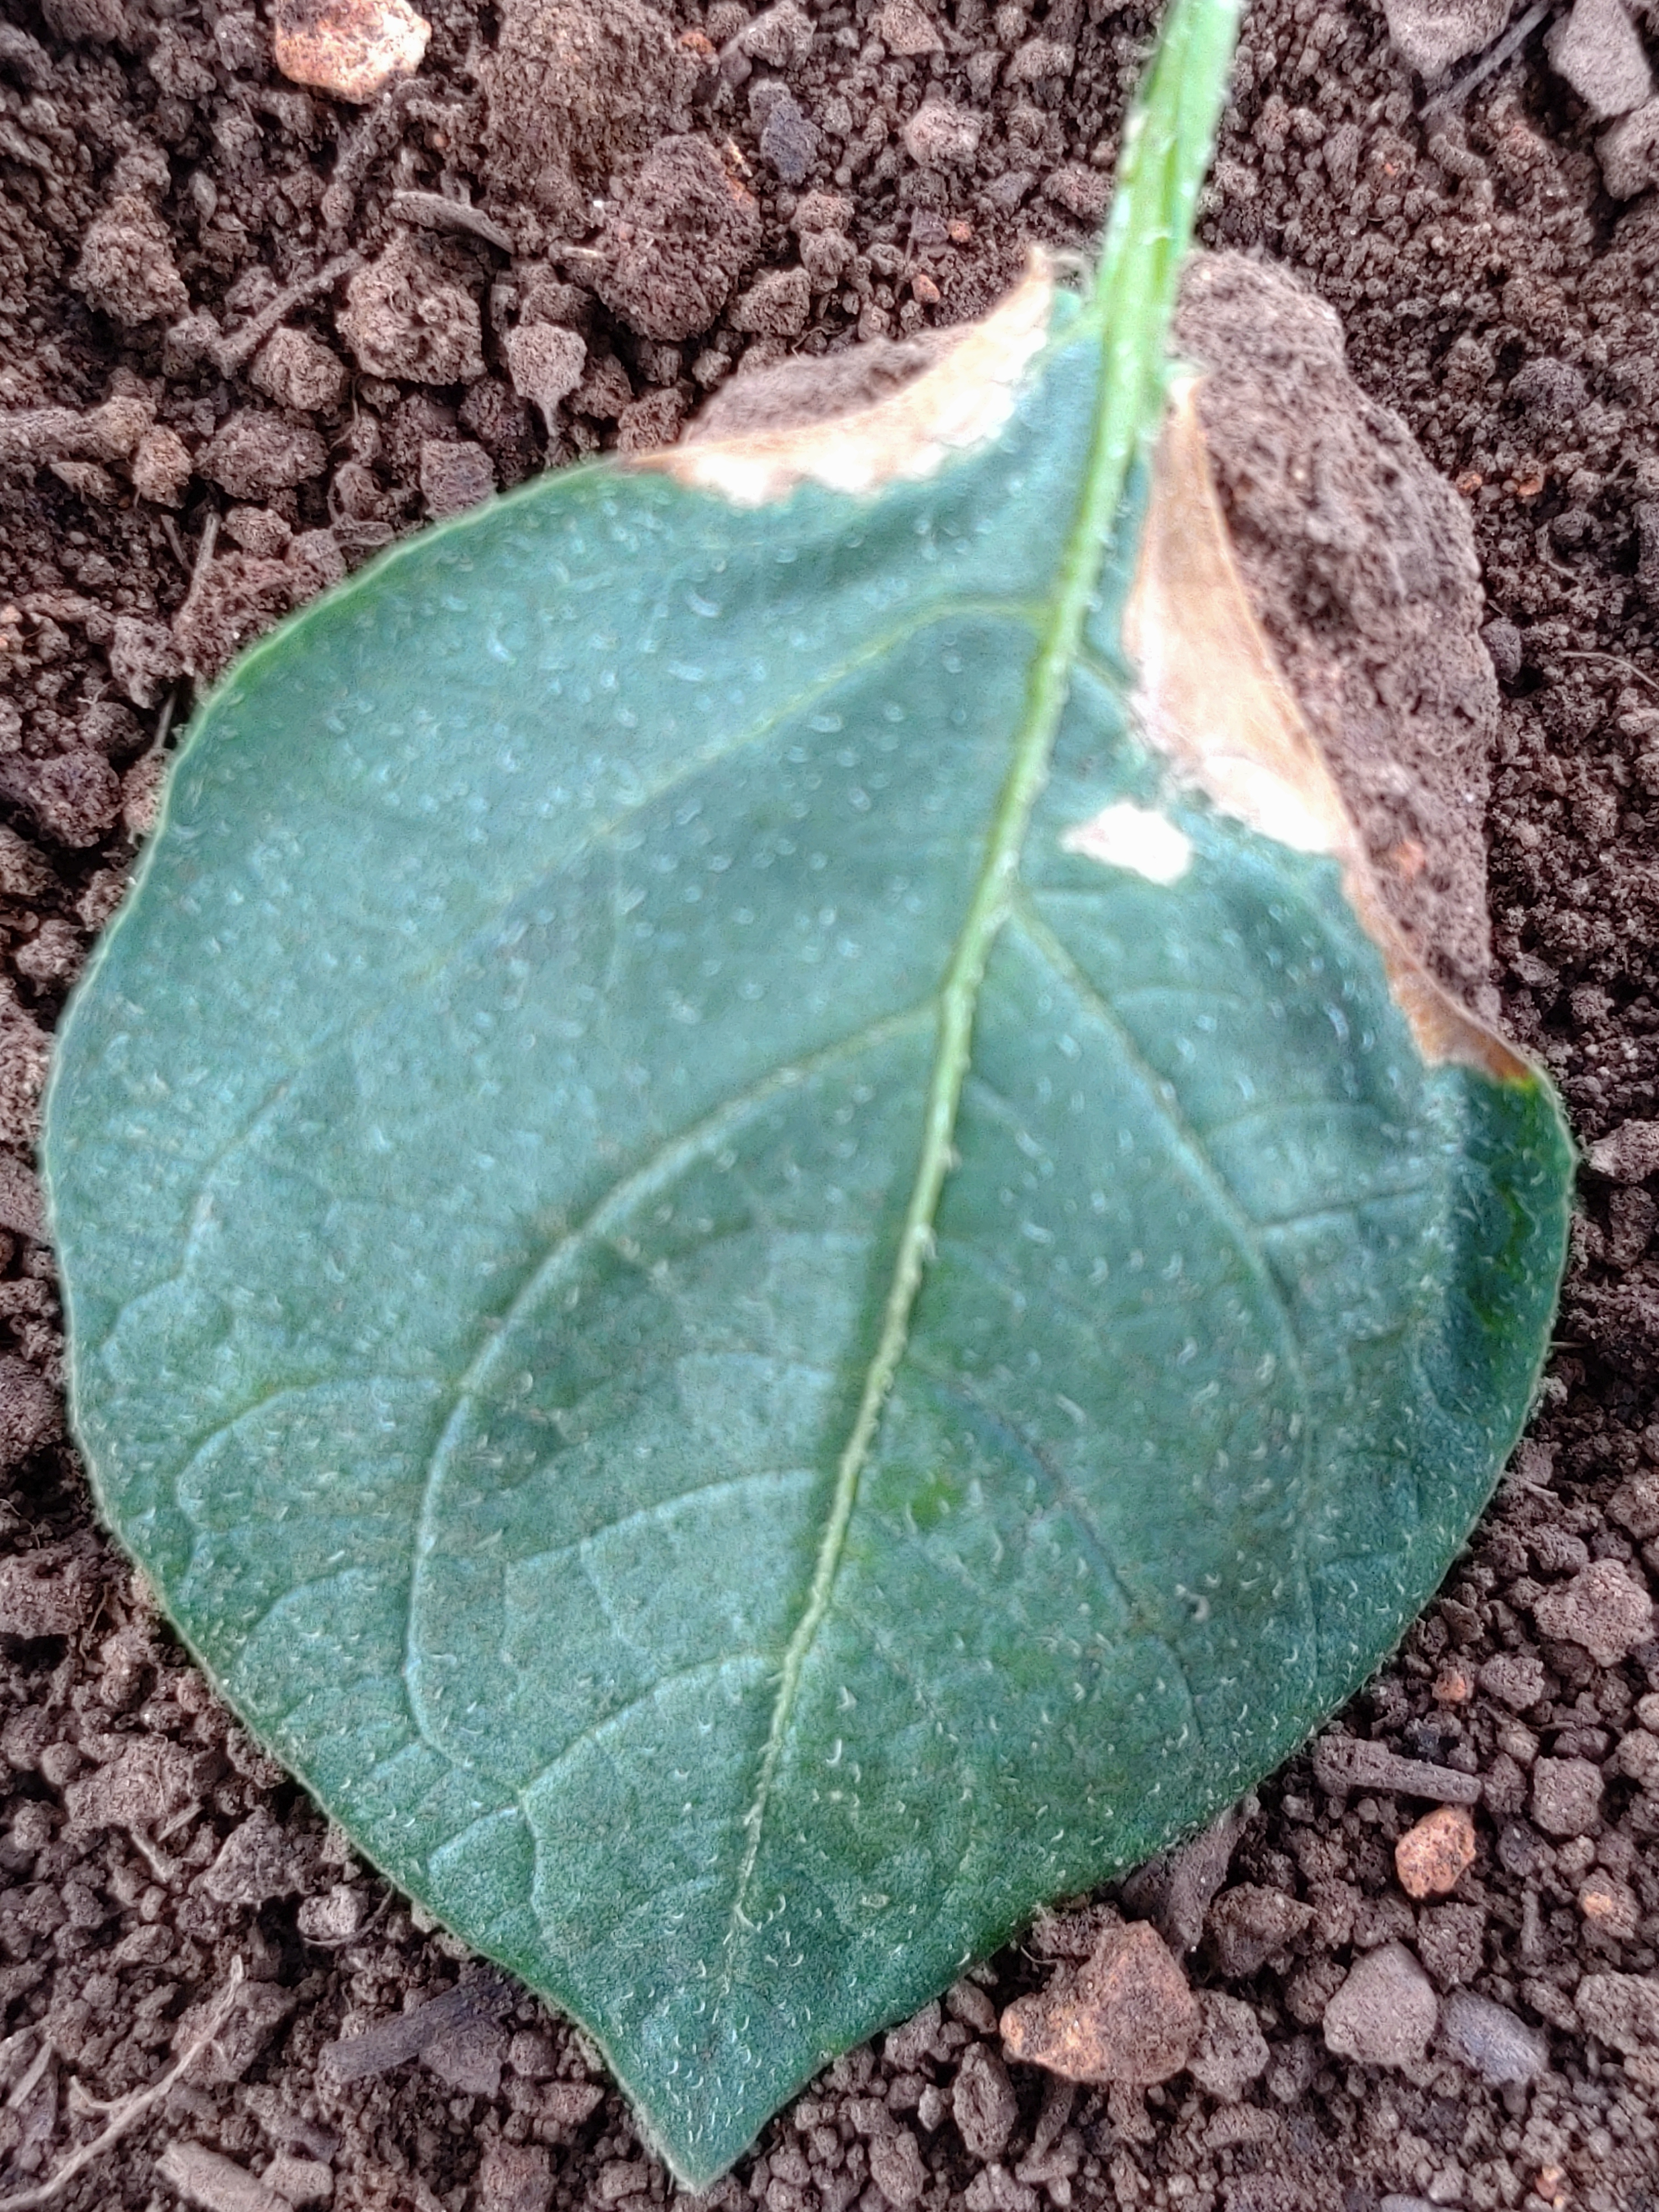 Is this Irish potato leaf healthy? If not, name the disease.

early blight
